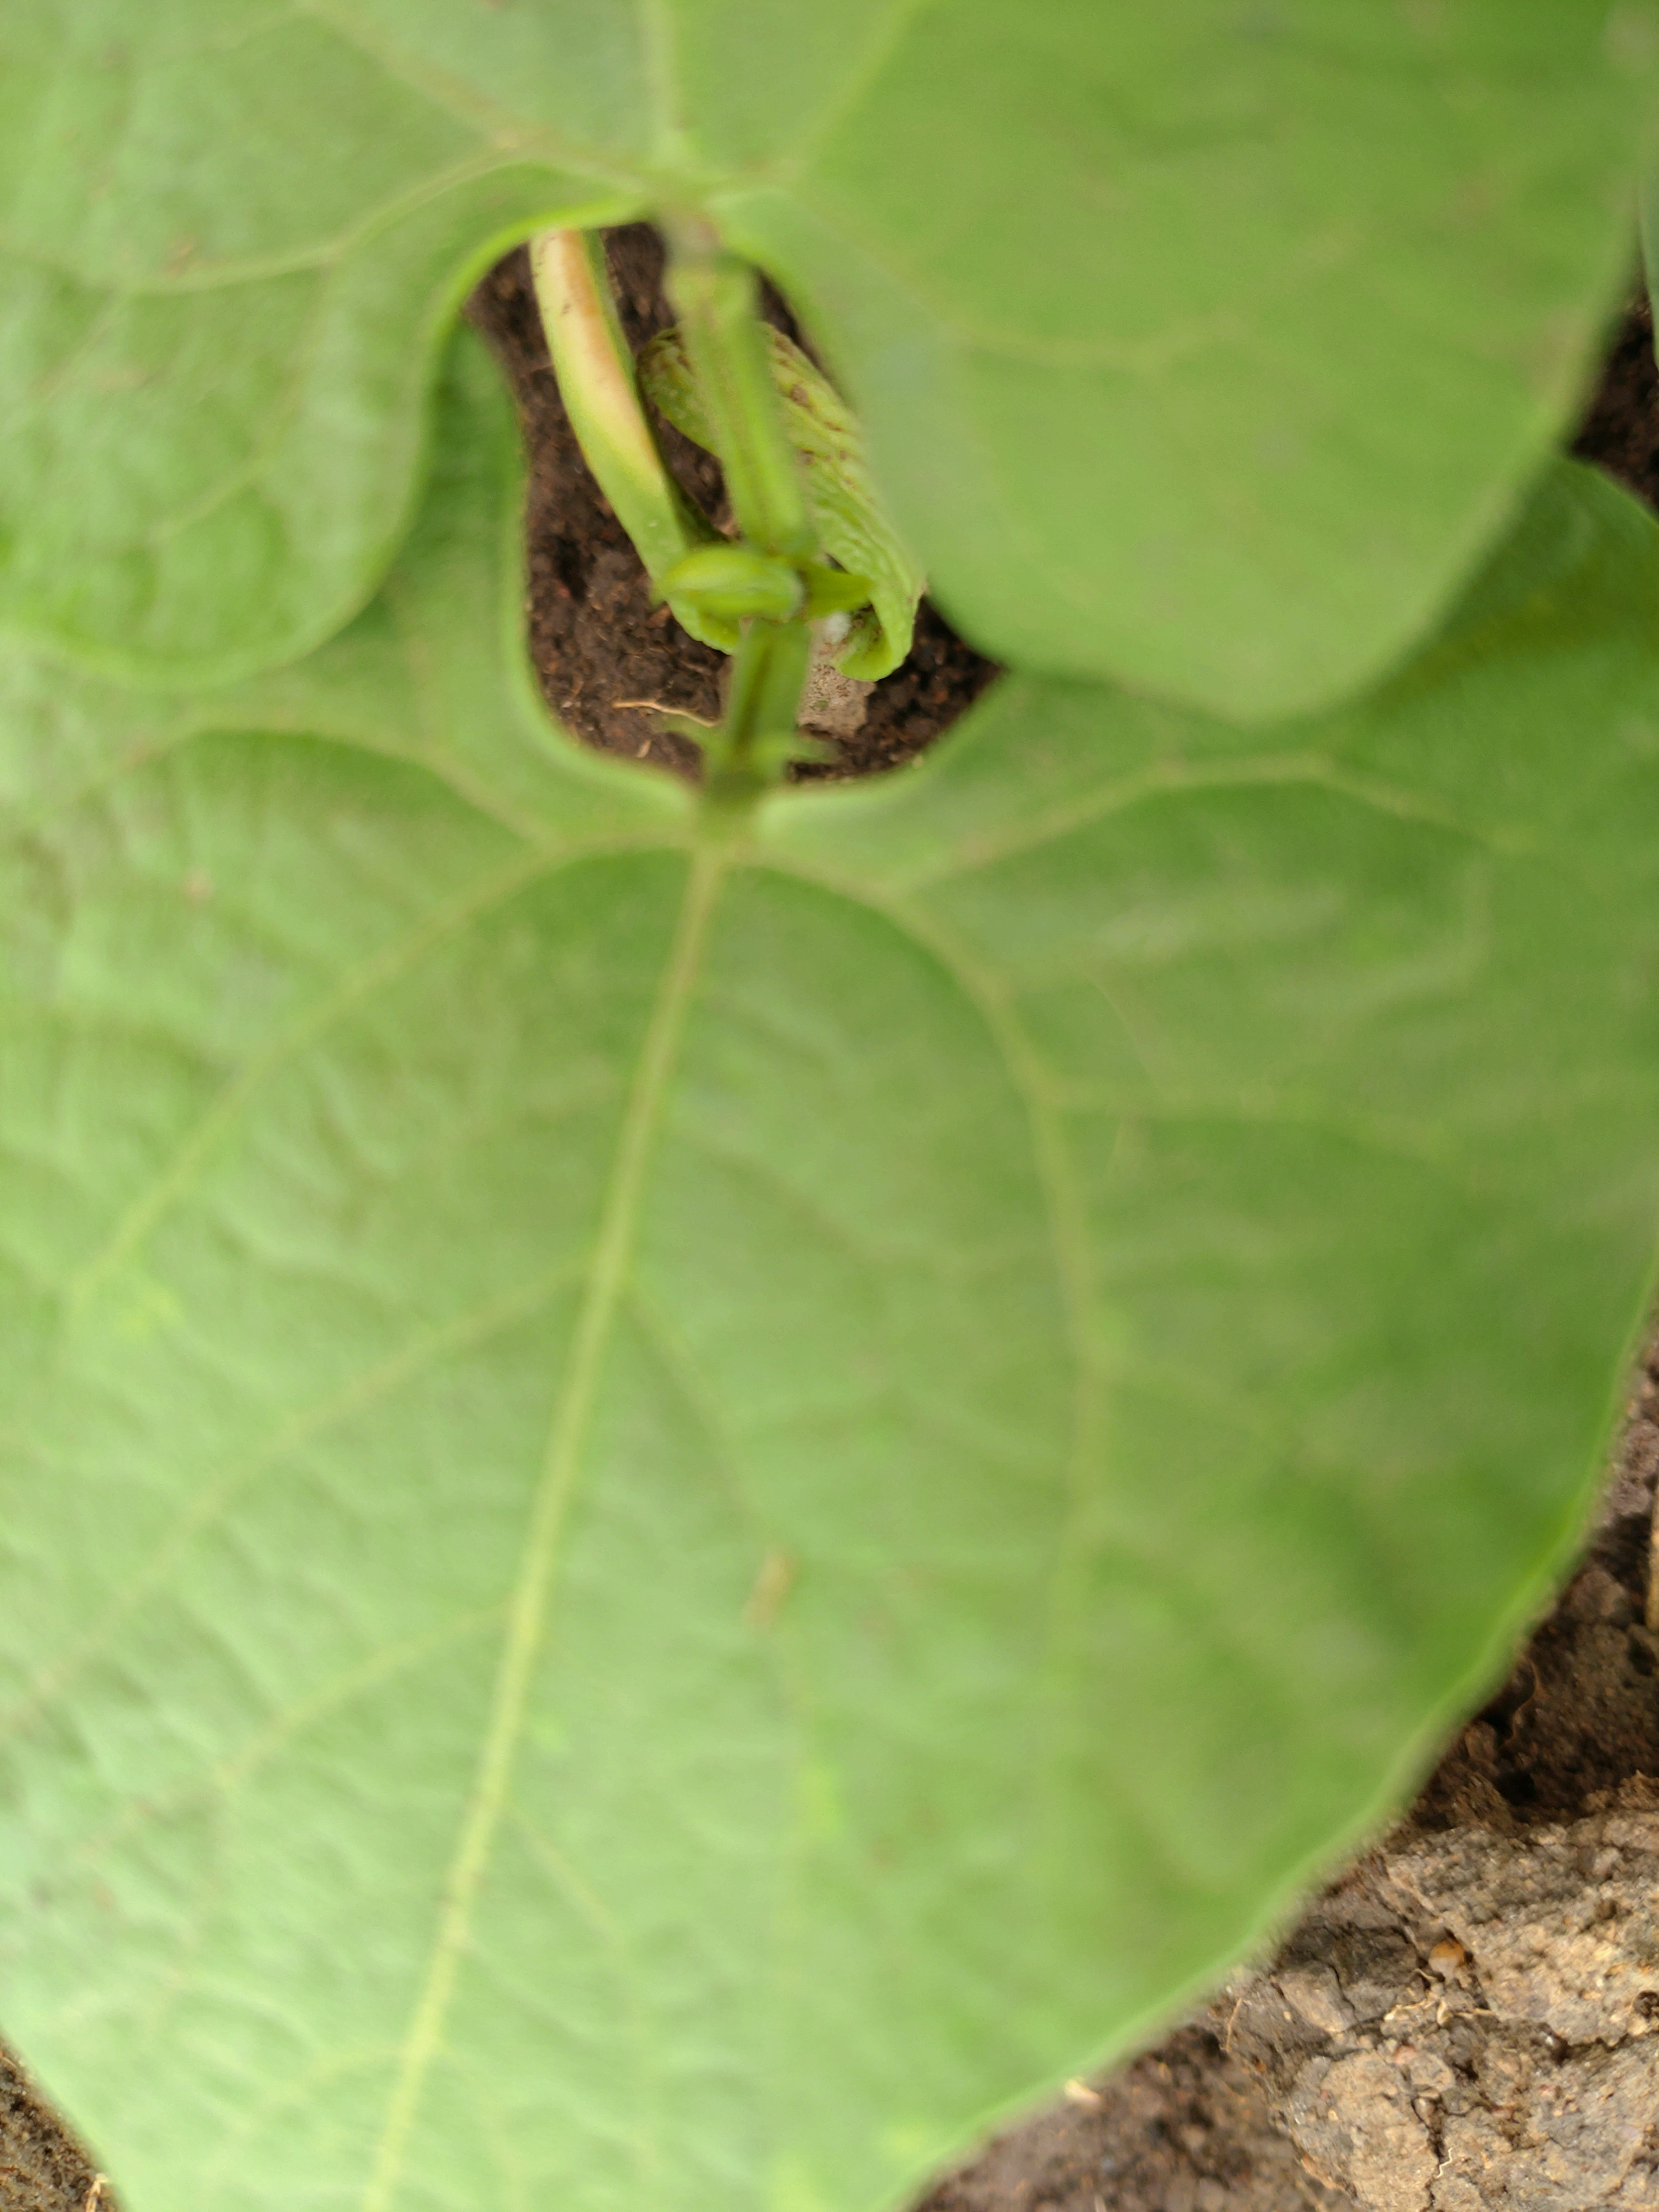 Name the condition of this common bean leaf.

healthy
